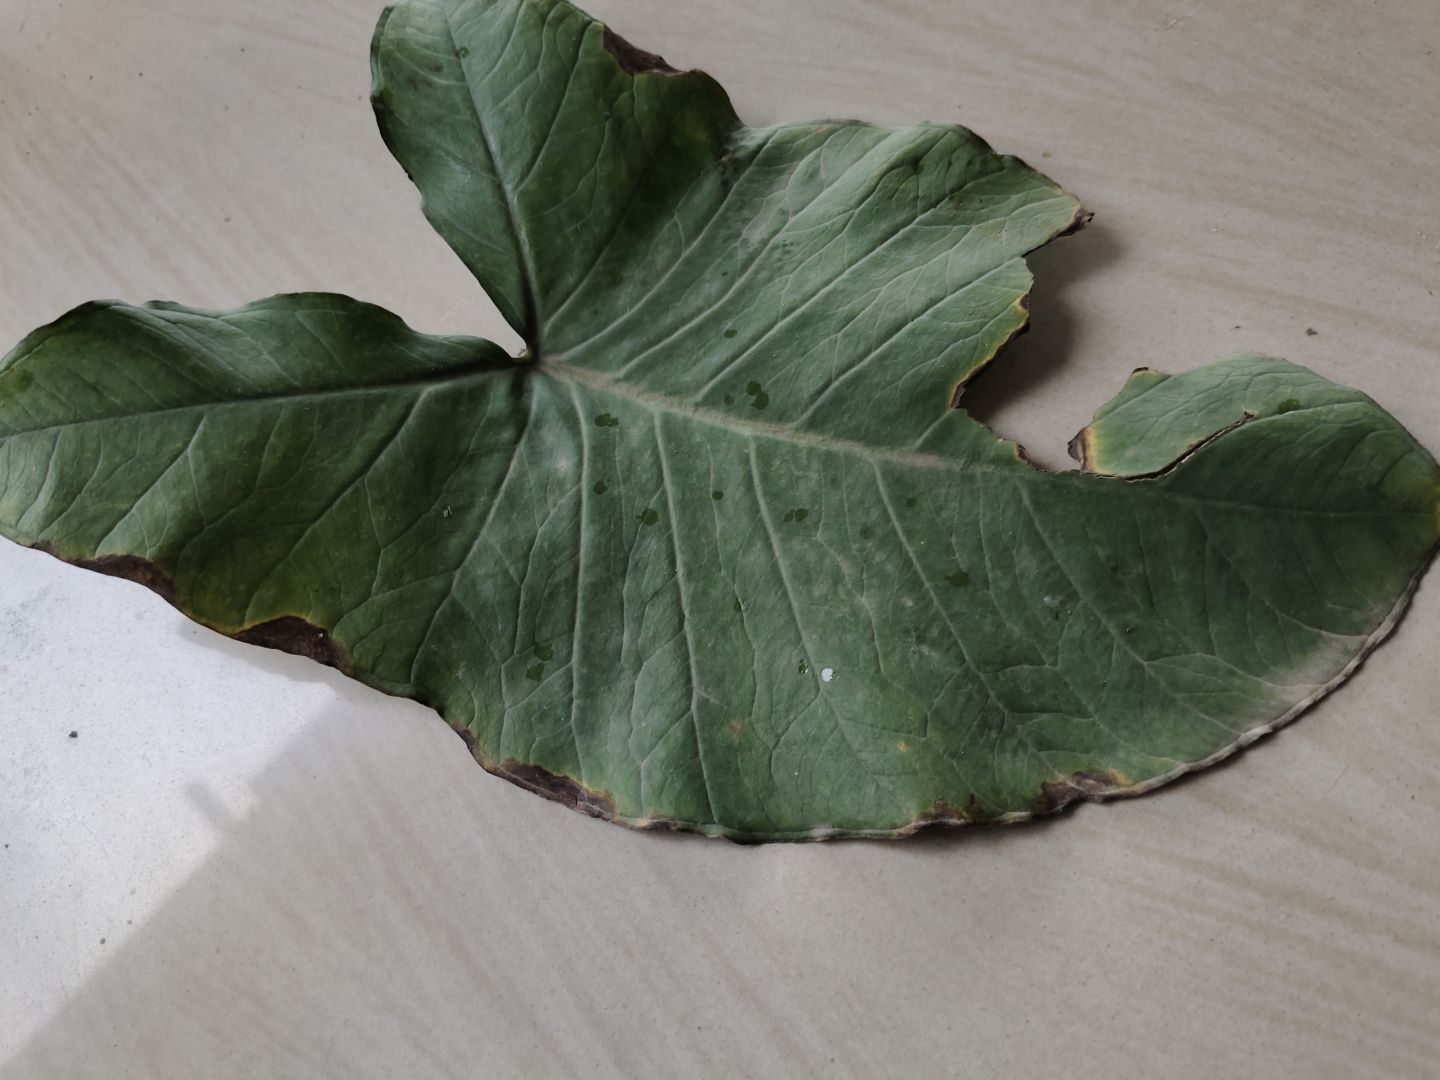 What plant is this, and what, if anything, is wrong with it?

taro, leaf blight
